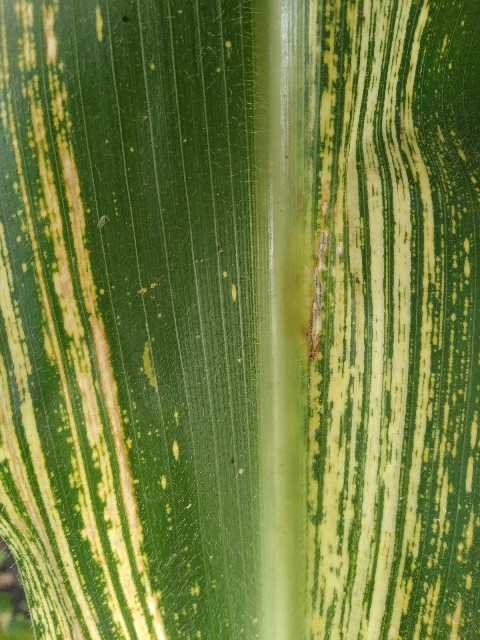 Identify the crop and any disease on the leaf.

maize, maize streak virus
